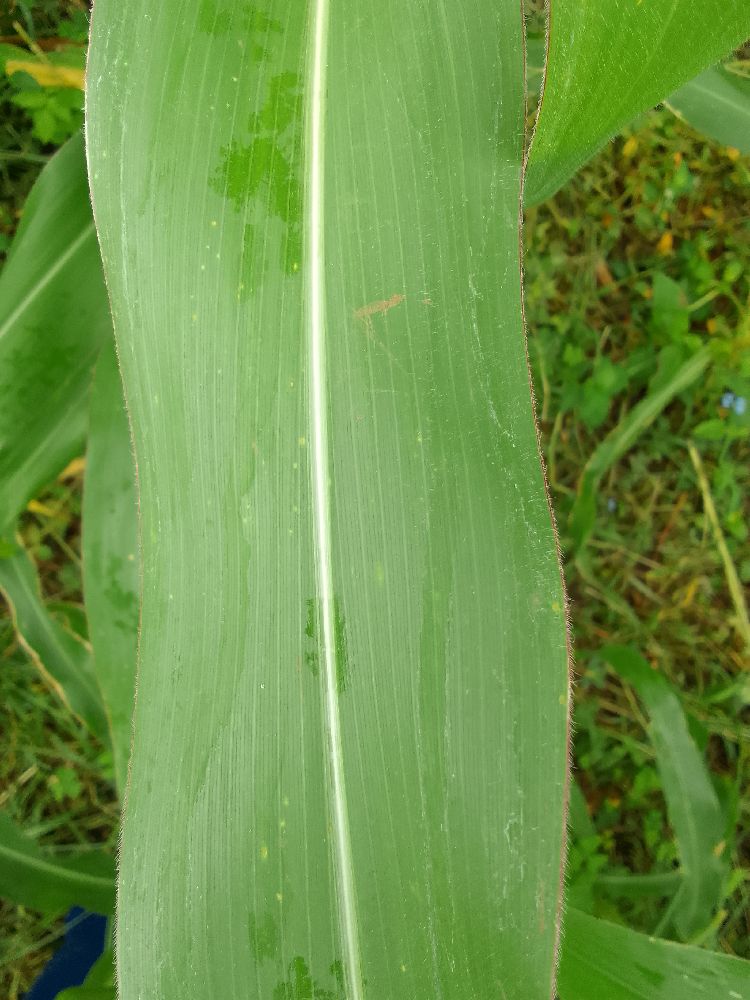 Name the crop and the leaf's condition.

maize, healthy
